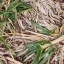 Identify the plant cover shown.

grass
